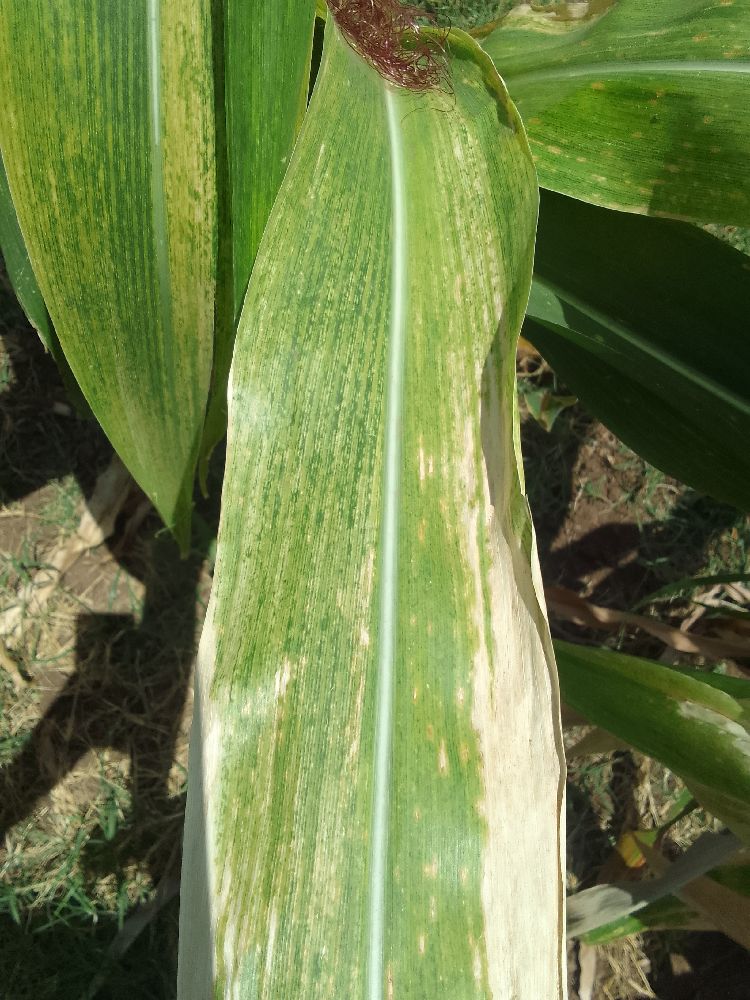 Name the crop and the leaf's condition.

maize, maize lethal necrosis
